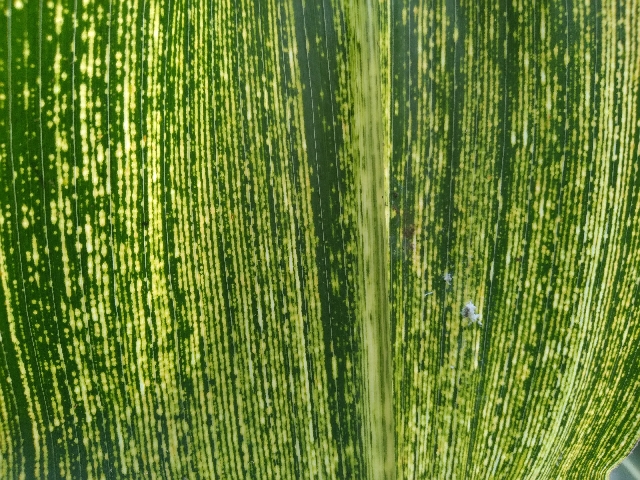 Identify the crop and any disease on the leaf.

maize, maize streak virus
